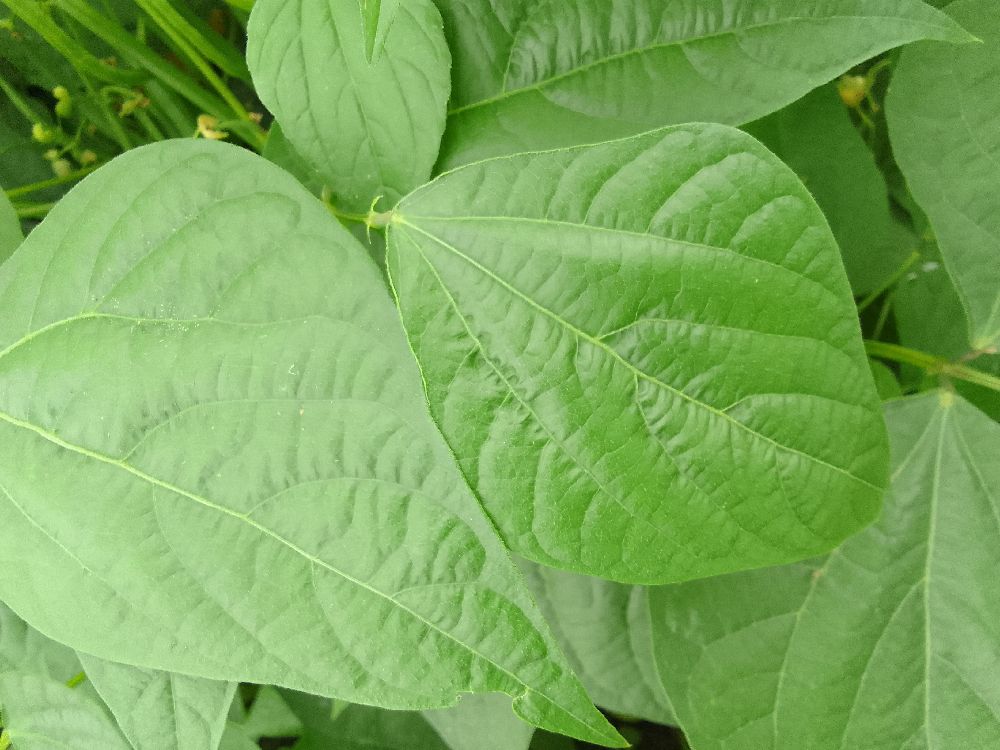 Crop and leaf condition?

common bean, healthy
